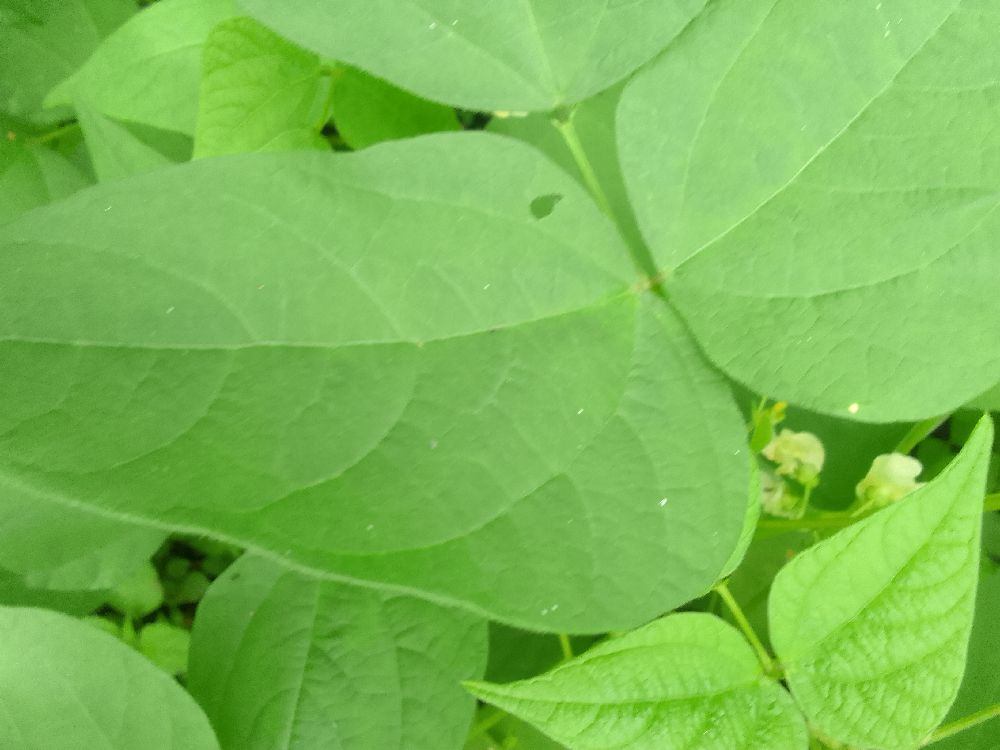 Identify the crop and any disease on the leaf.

common bean, healthy
